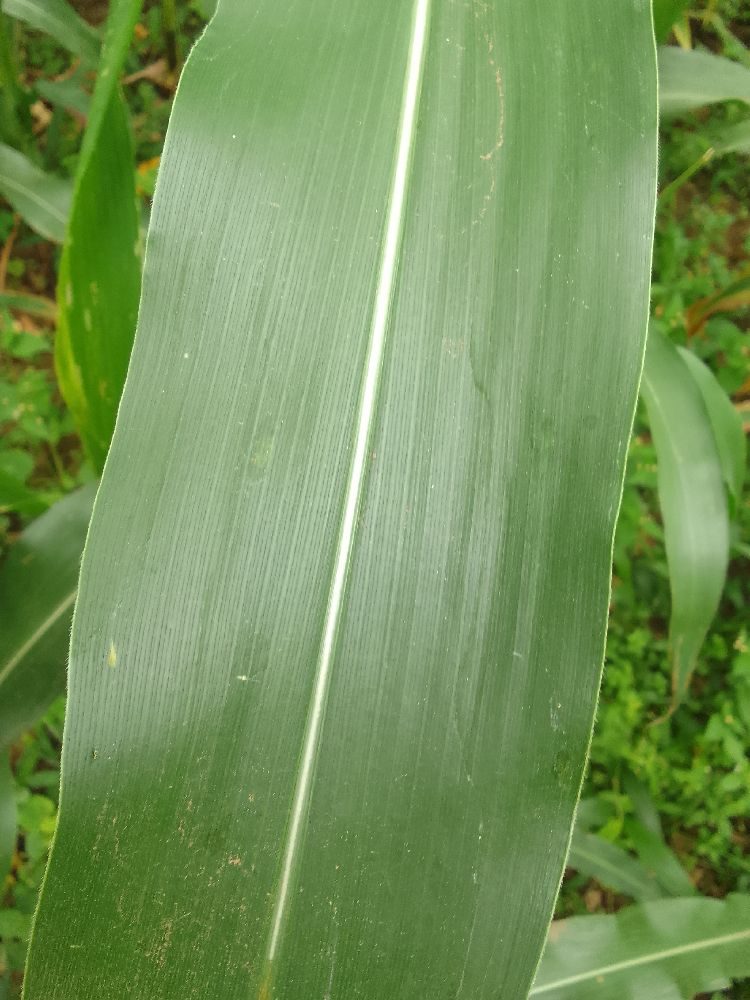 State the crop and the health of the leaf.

maize, healthy
